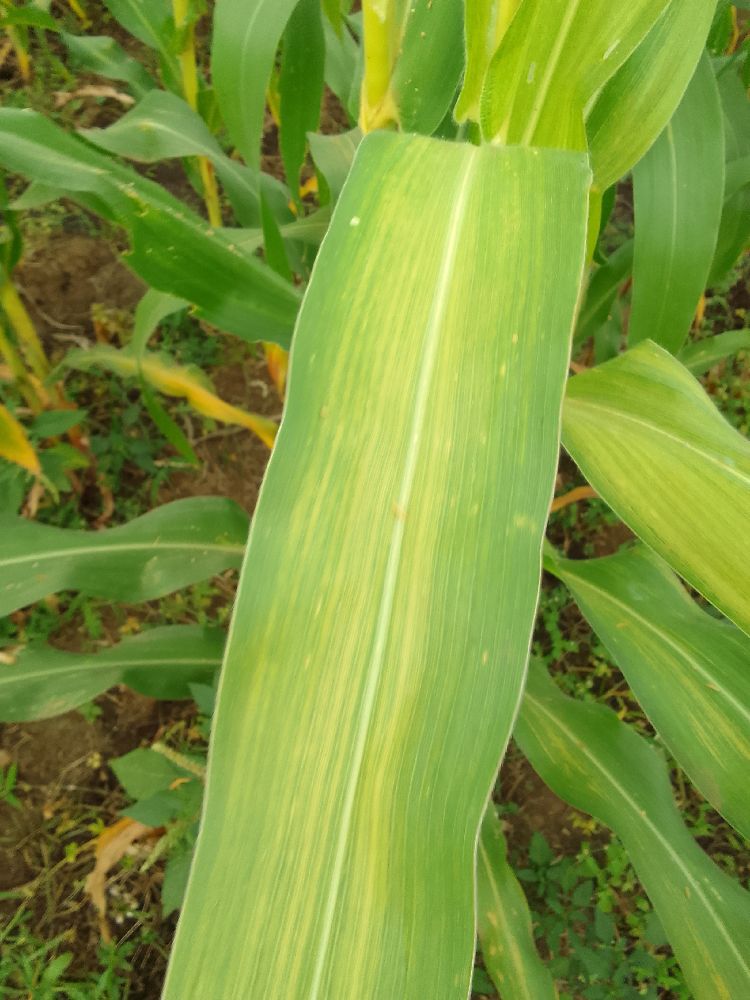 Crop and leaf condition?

maize, maize lethal necrosis
